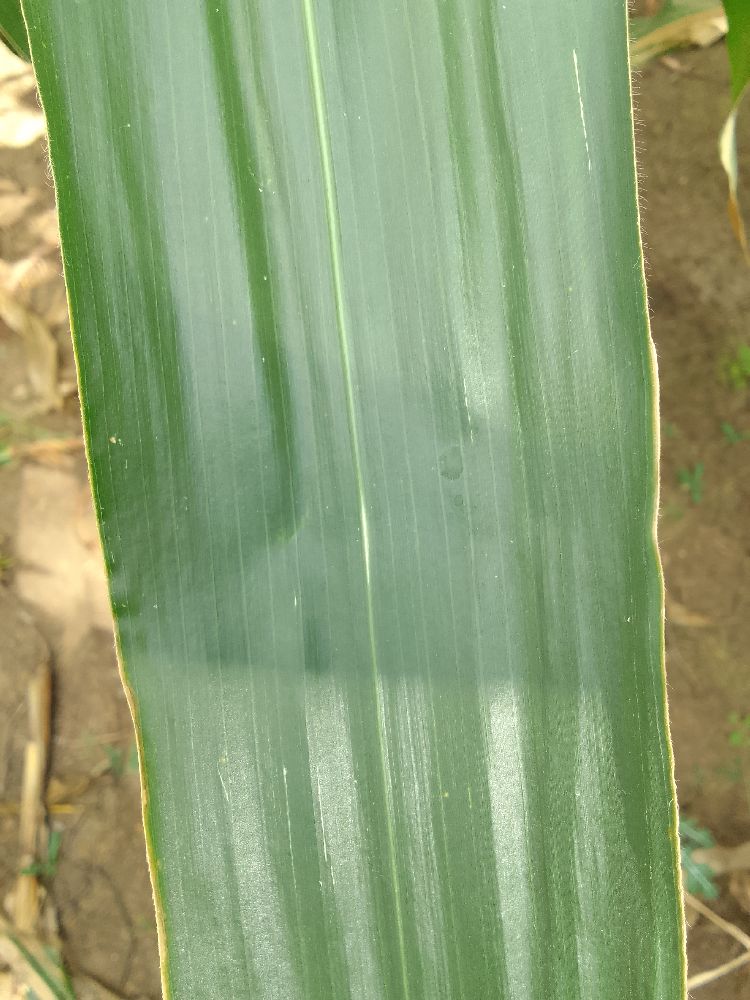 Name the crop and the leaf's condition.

maize, healthy
